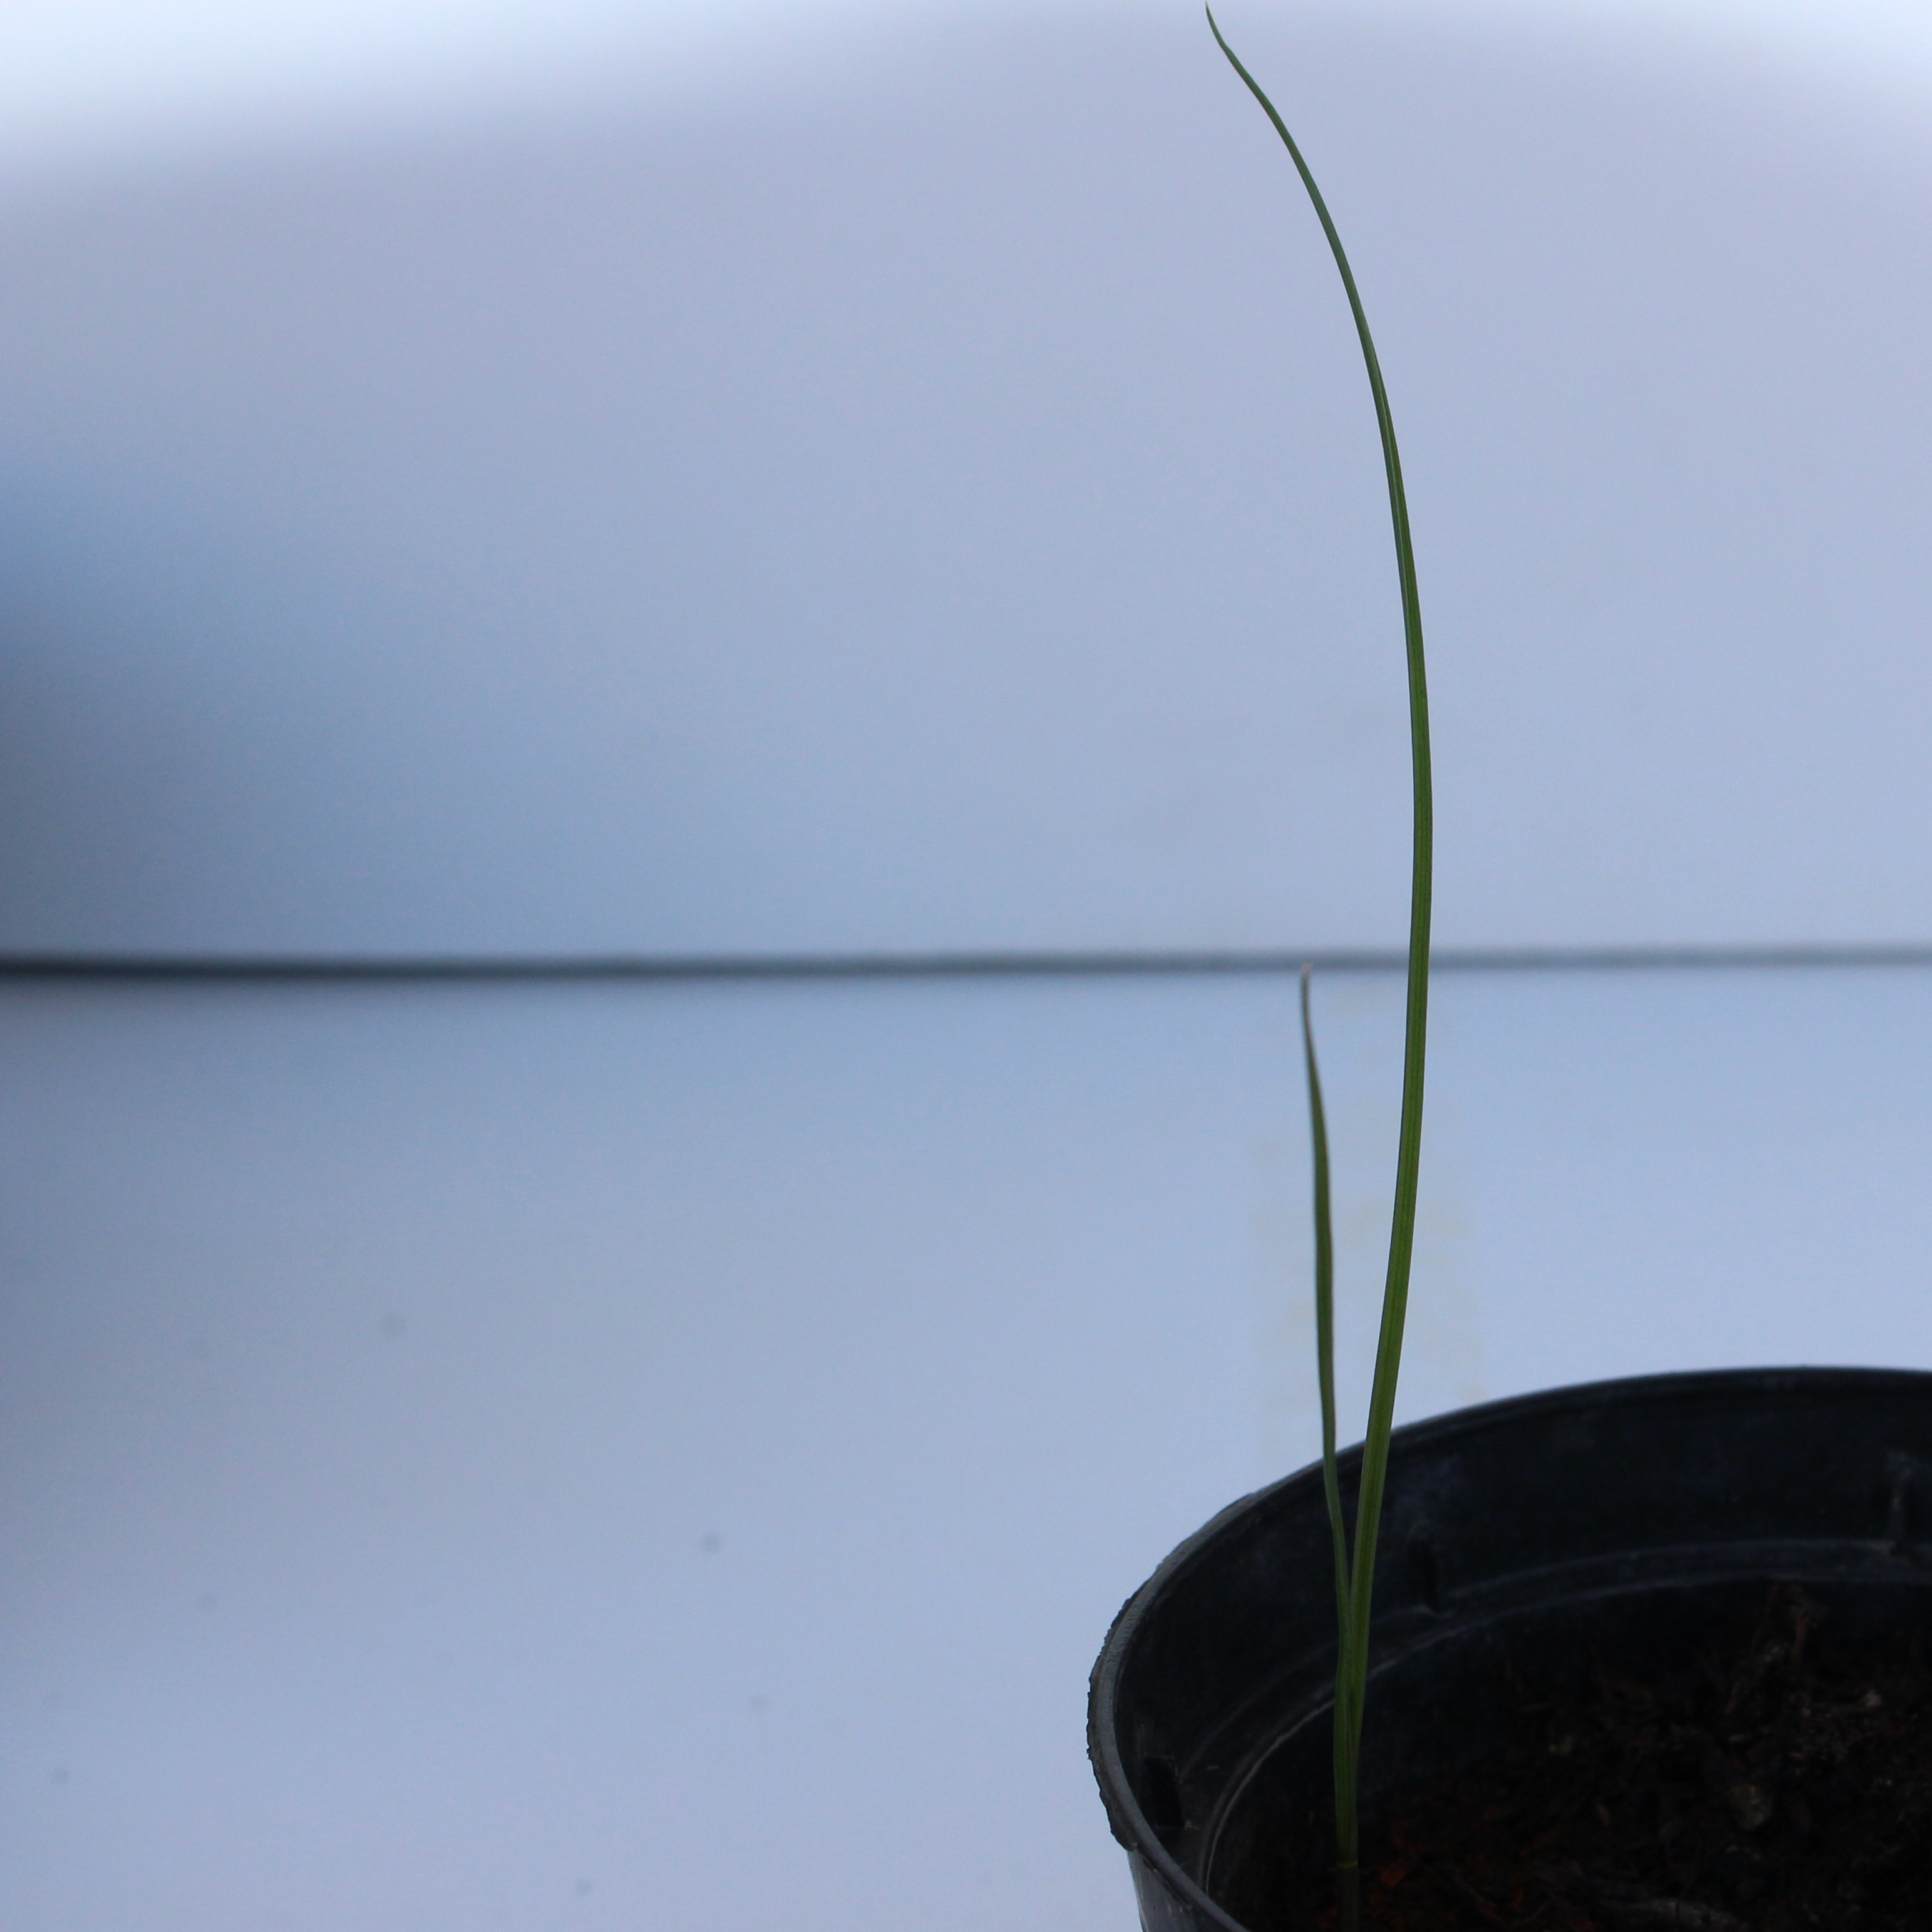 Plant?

Lolium multiflorum
